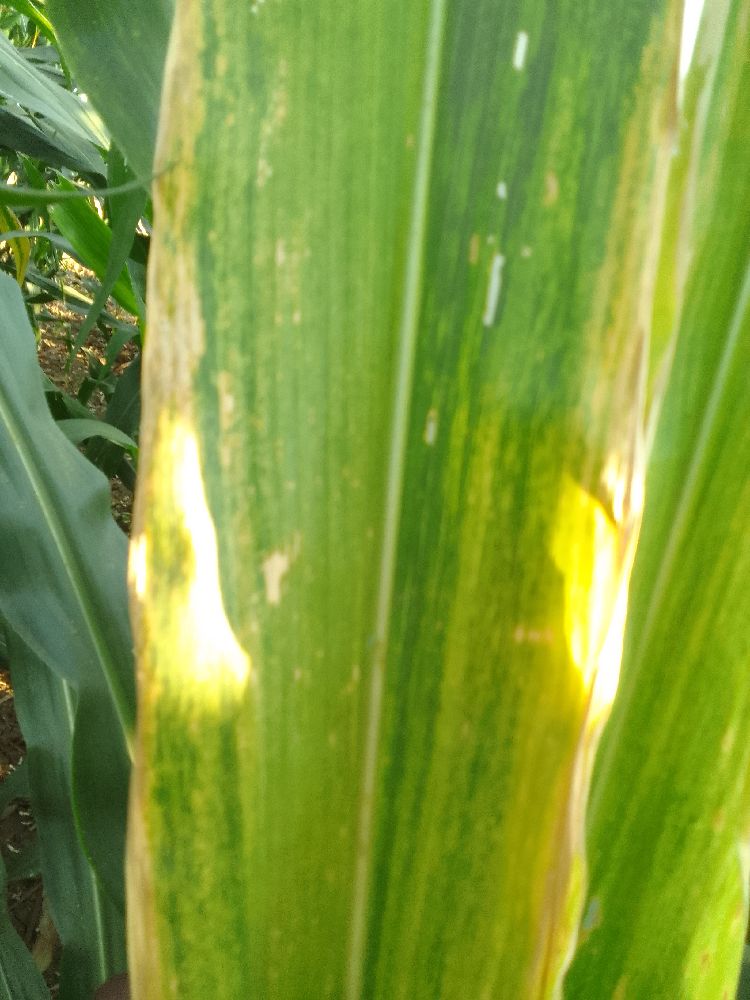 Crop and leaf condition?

maize, maize lethal necrosis
